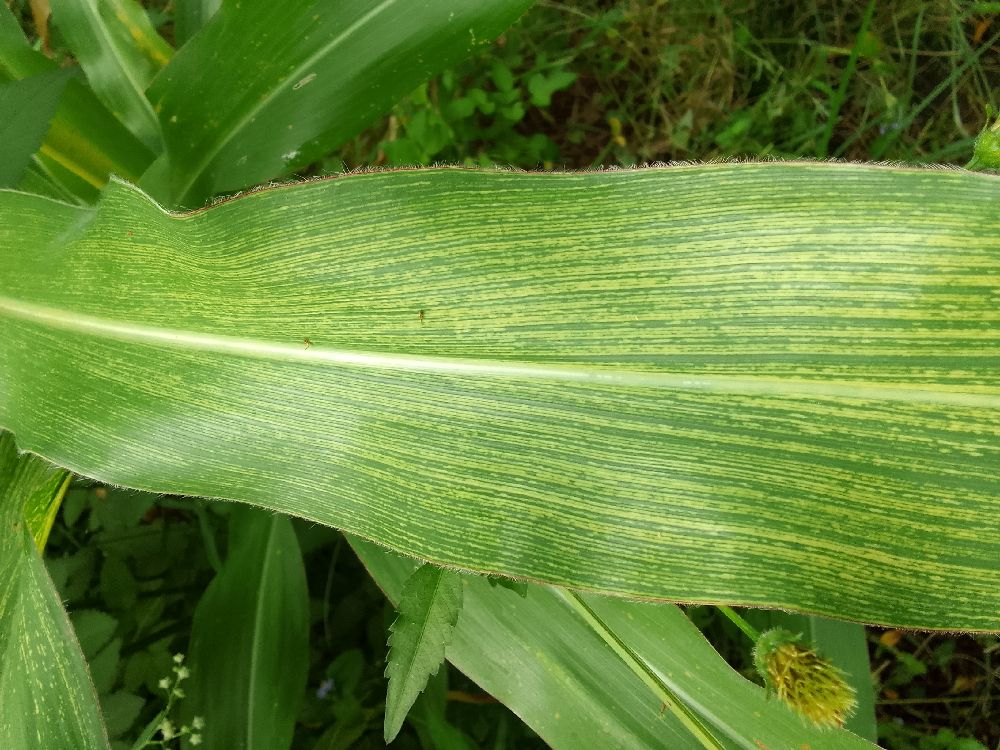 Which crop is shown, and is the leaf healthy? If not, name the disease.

maize, maize streak virus
